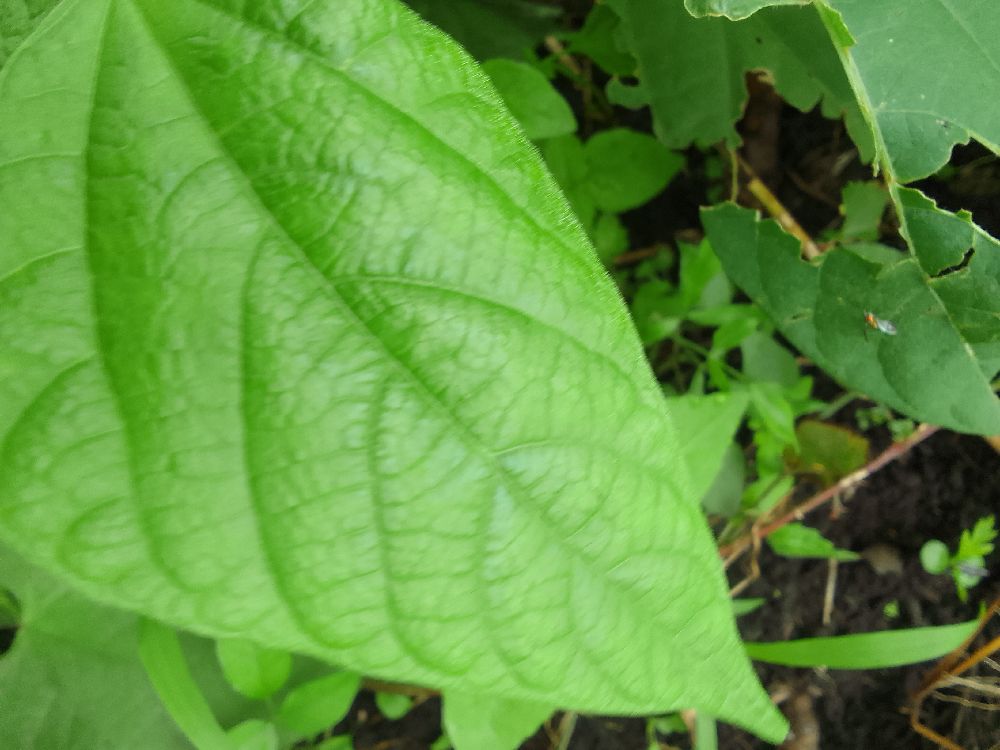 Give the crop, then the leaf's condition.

common bean, healthy
